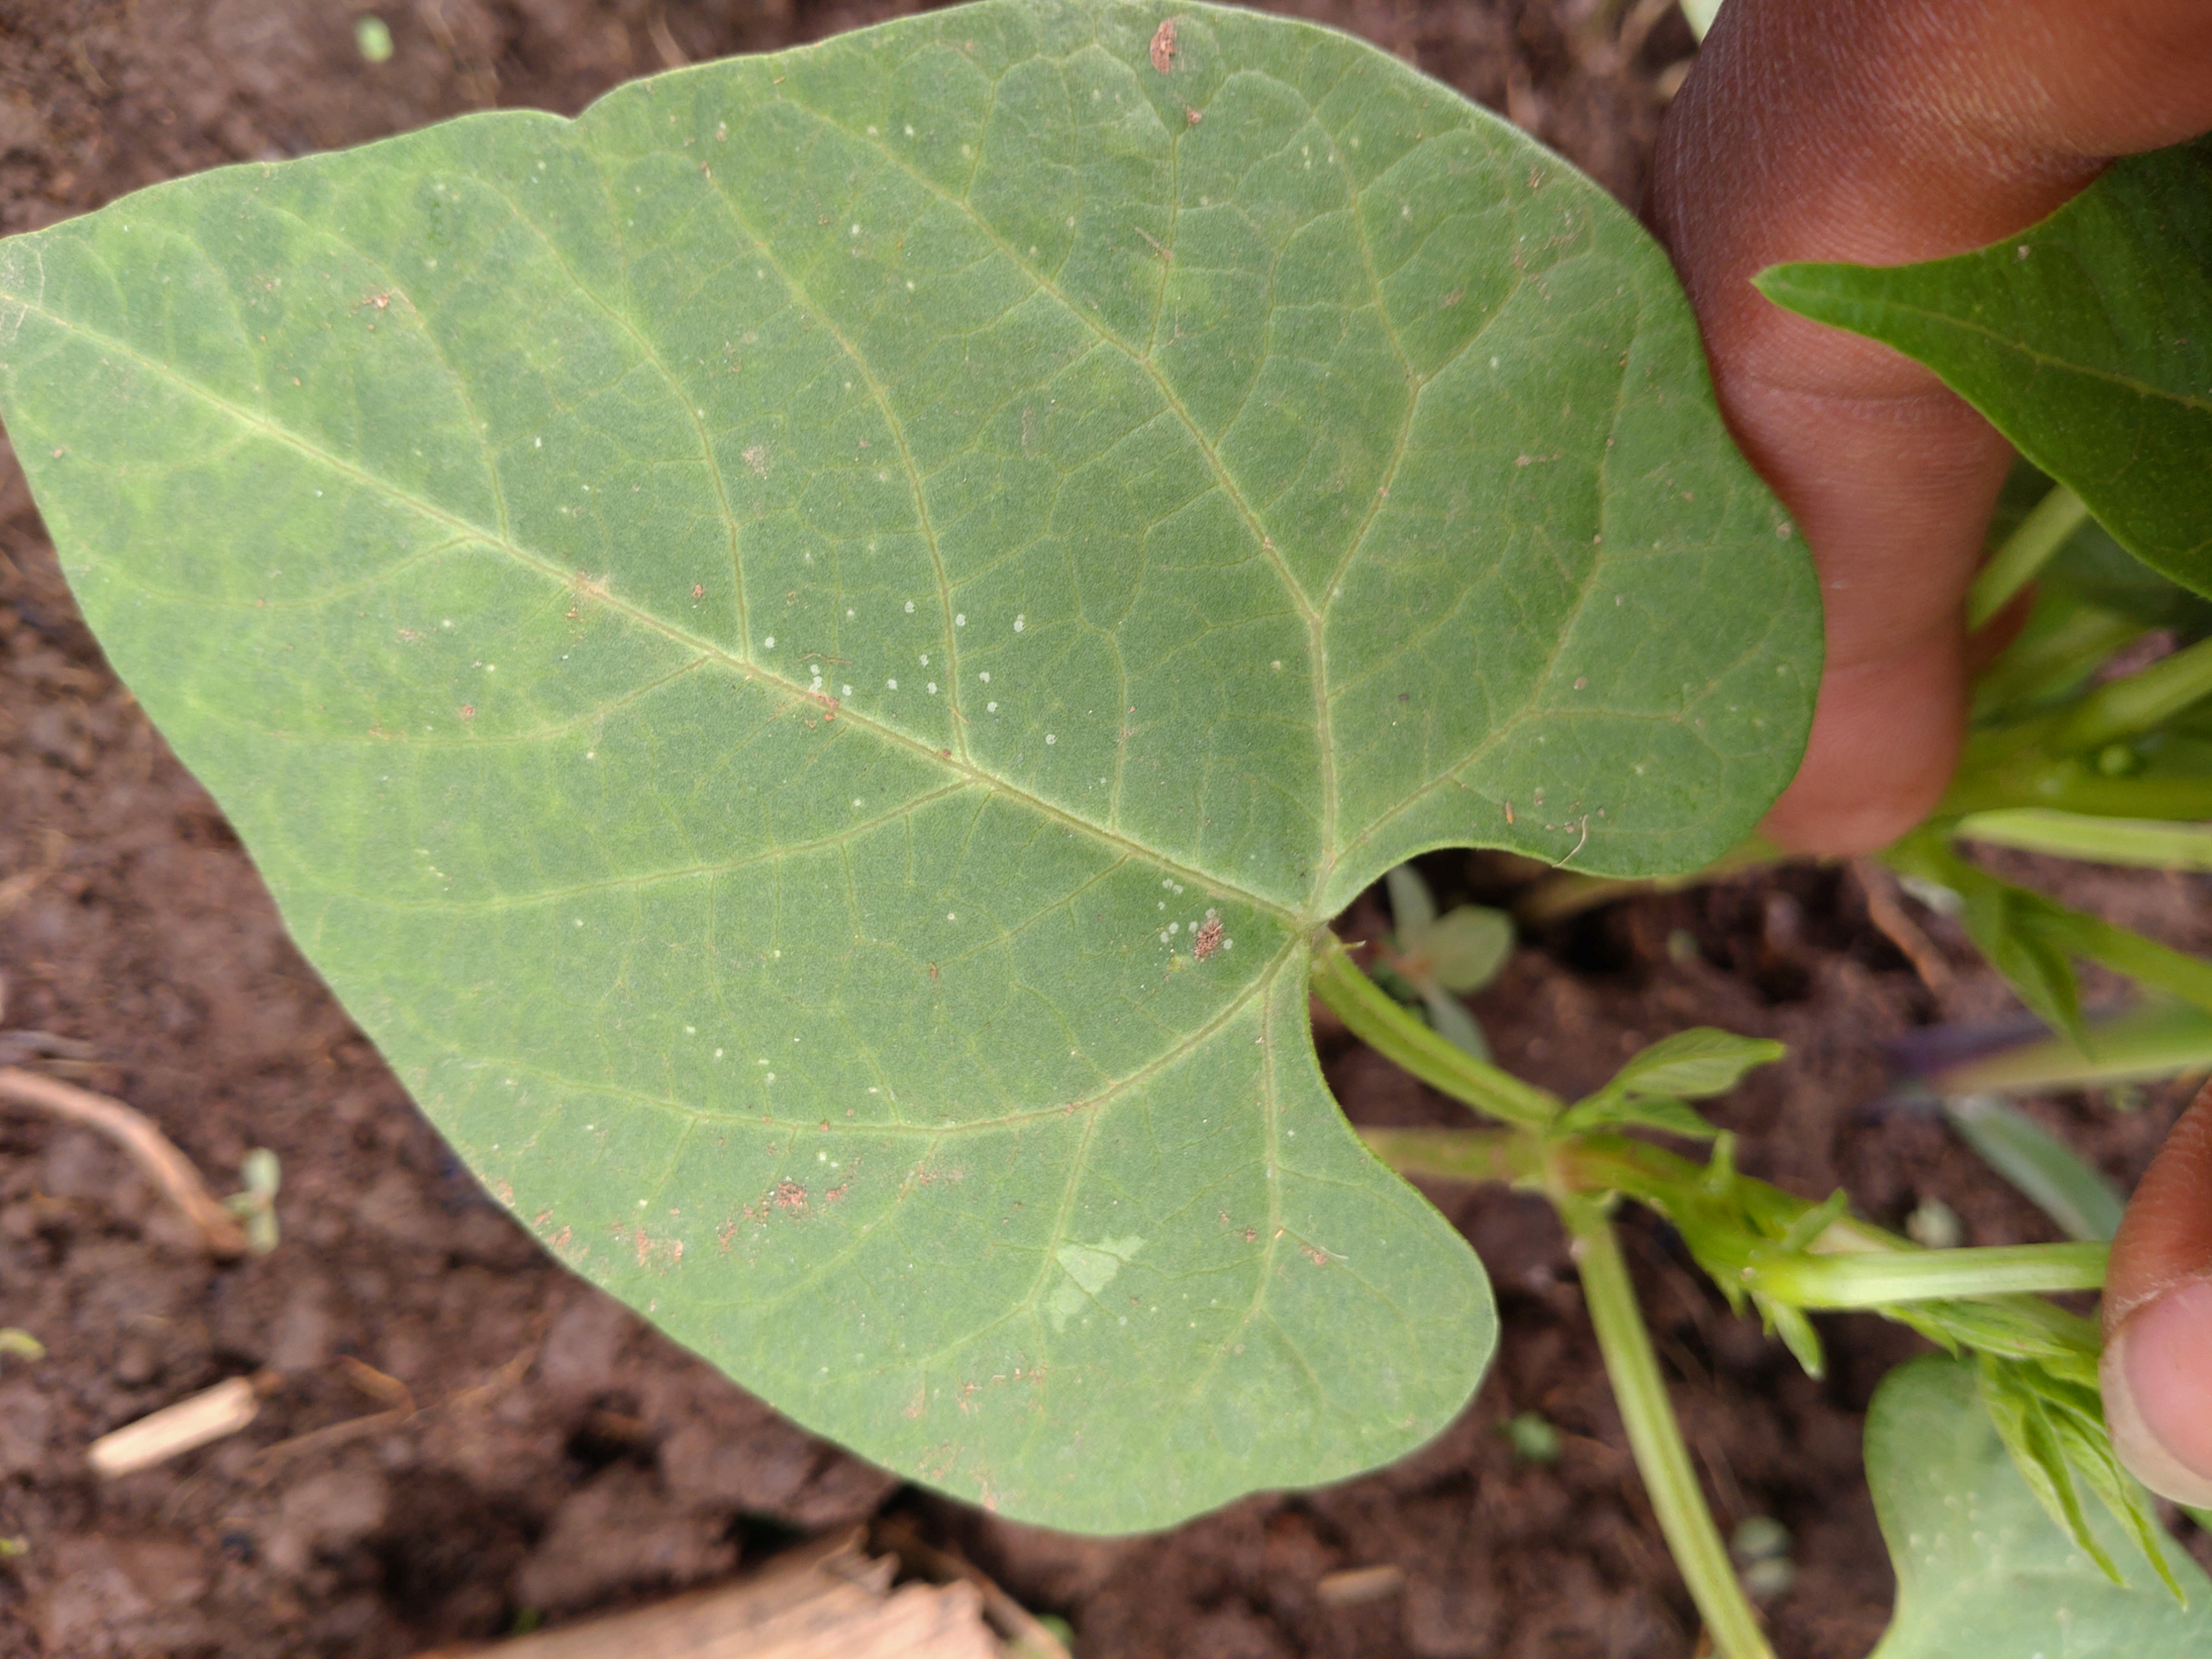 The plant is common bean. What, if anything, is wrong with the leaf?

healthy
